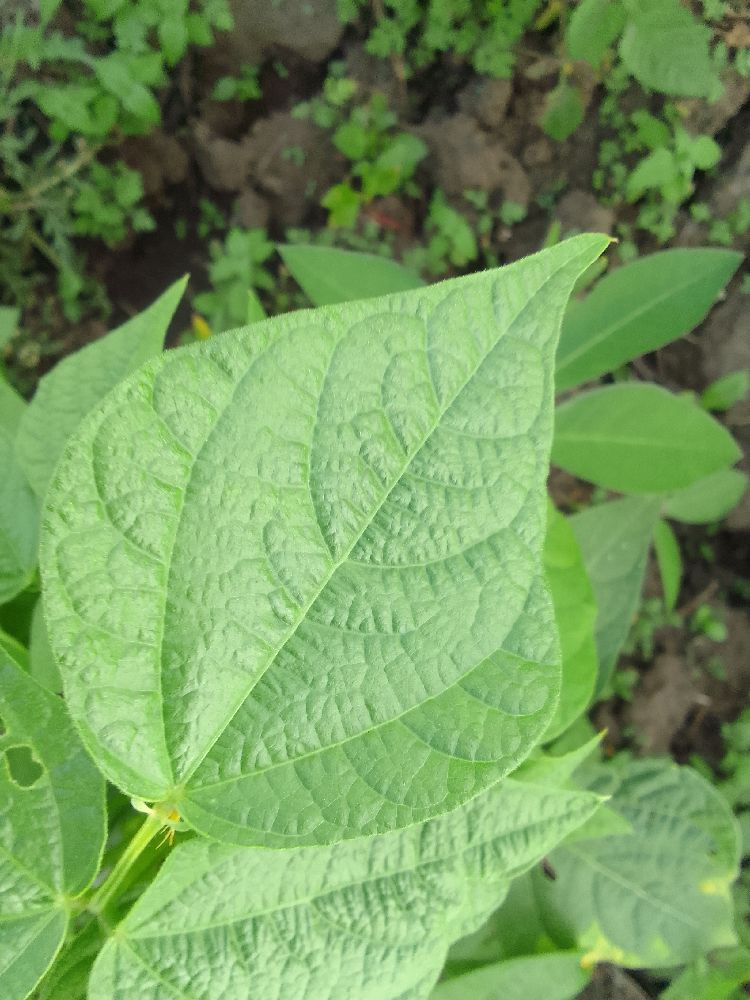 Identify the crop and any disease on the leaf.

common bean, healthy
